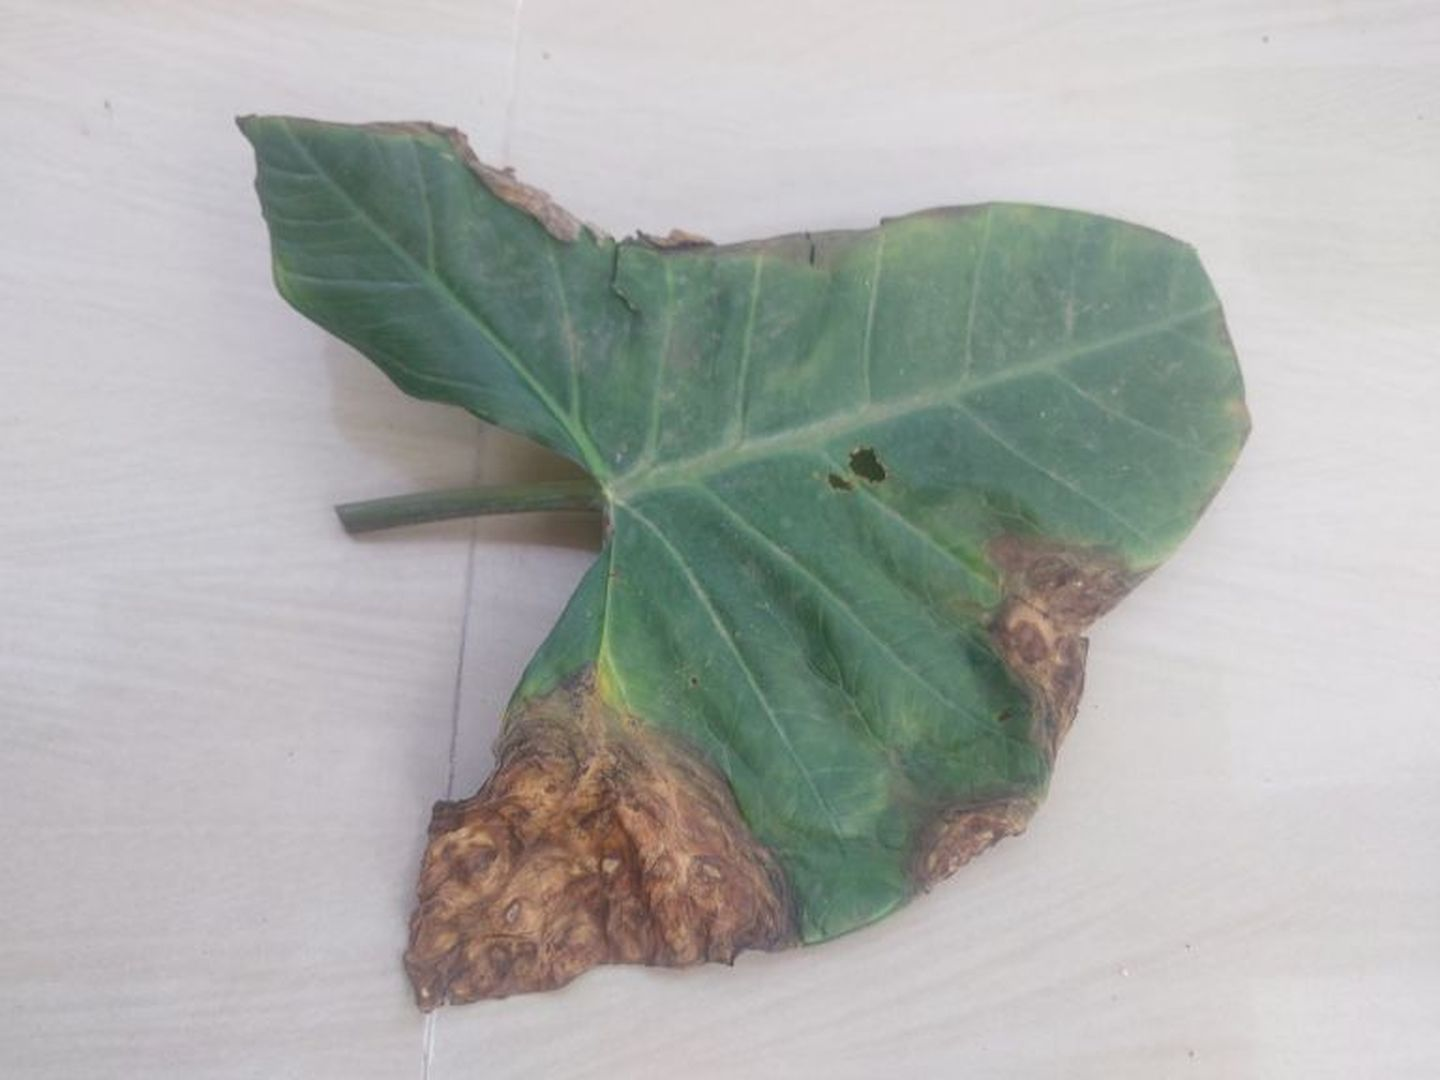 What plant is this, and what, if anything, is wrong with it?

taro, leaf blight
